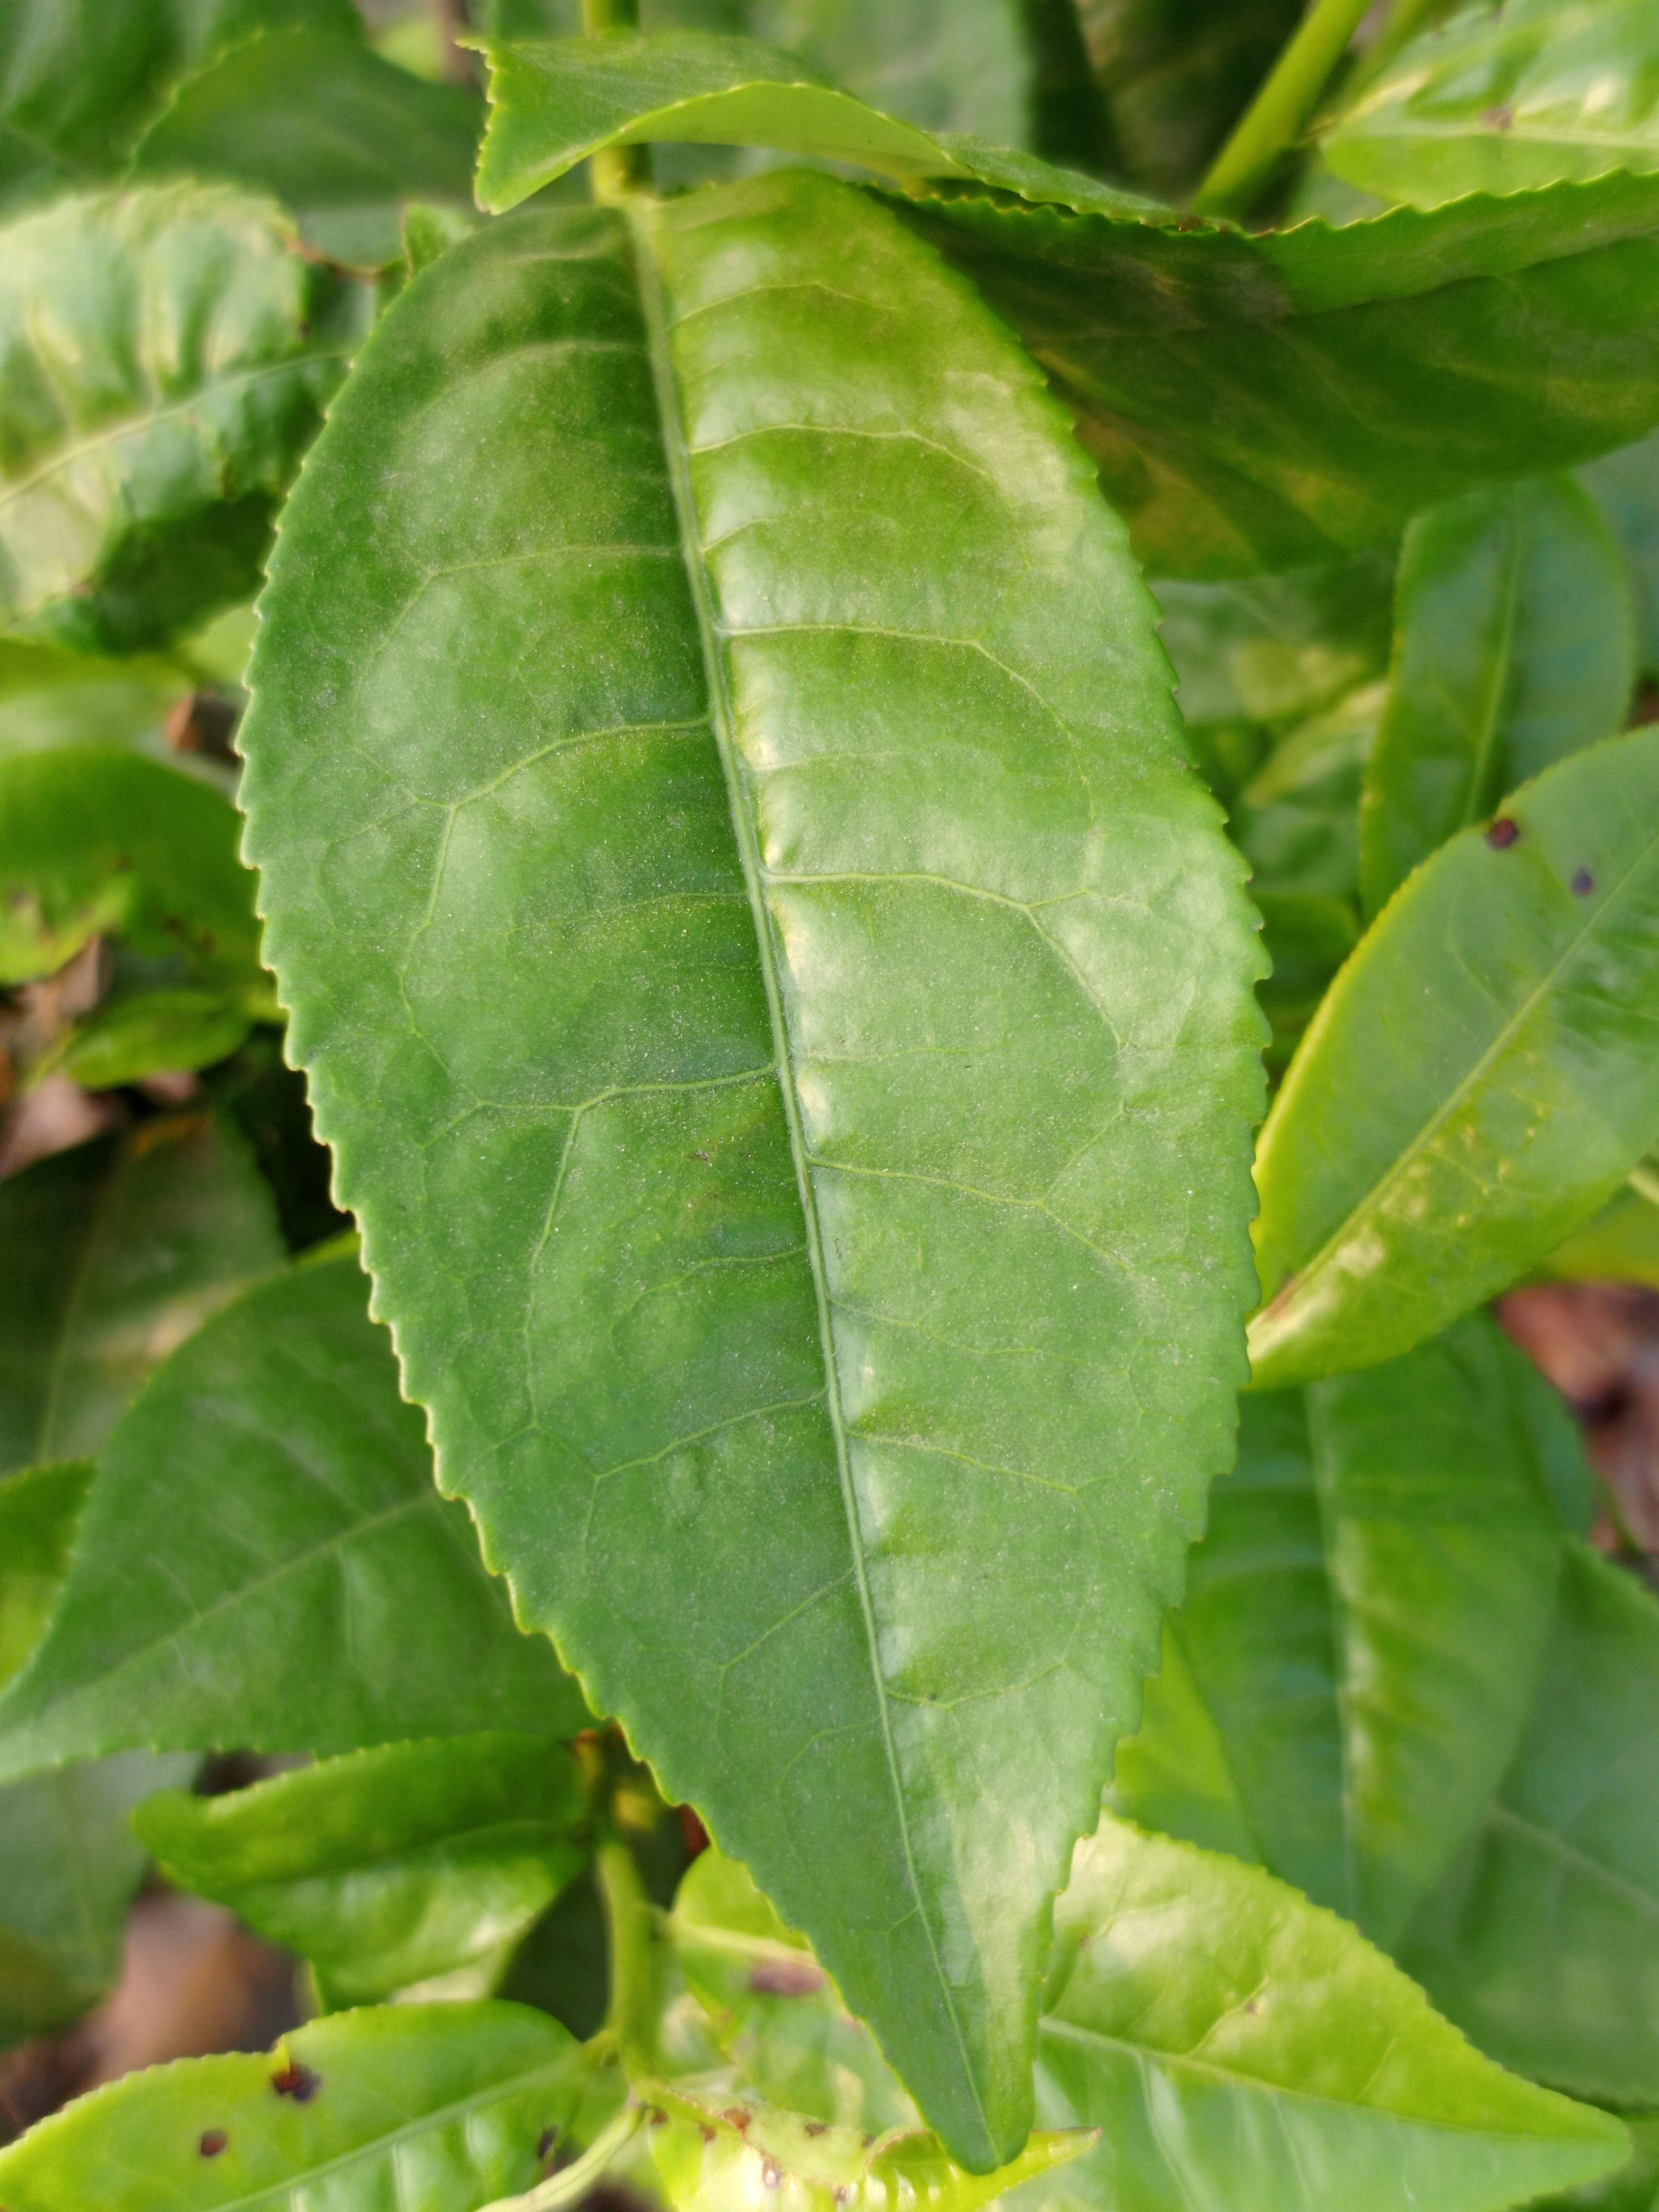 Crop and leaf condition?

tea, healthy leaf
